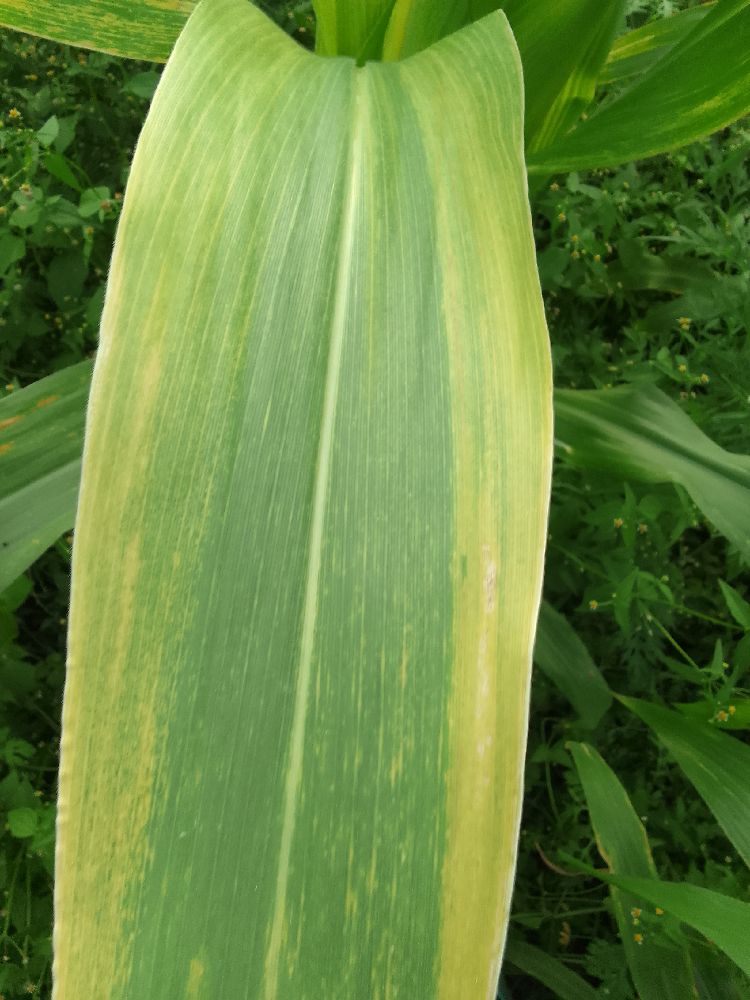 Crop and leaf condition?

maize, maize lethal necrosis
